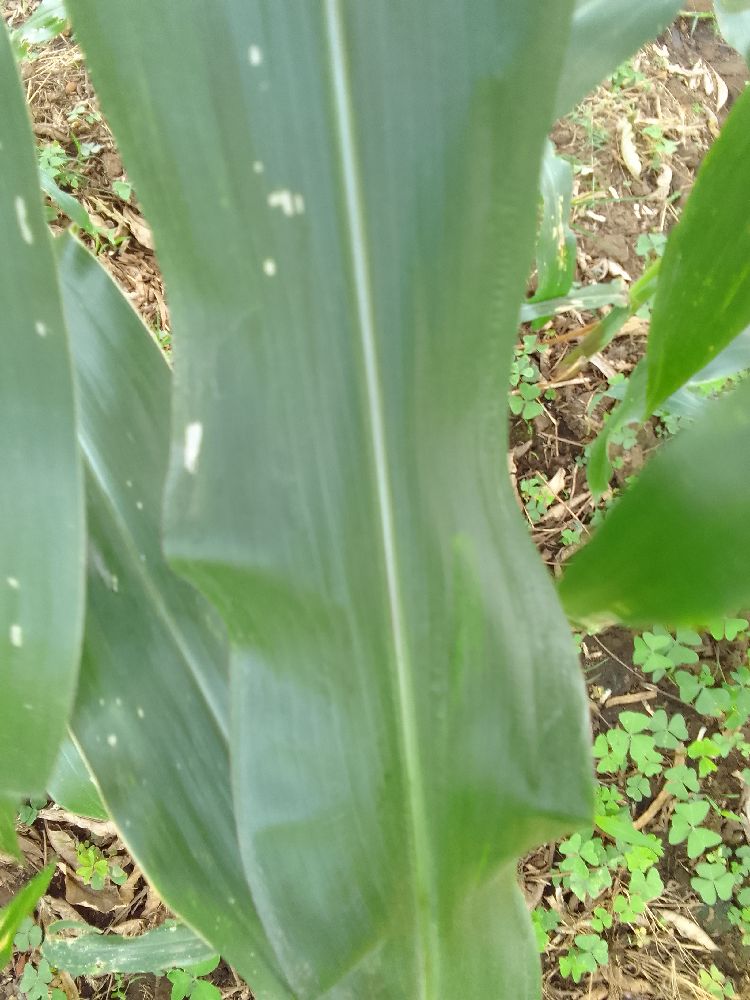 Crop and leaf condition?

maize, healthy
